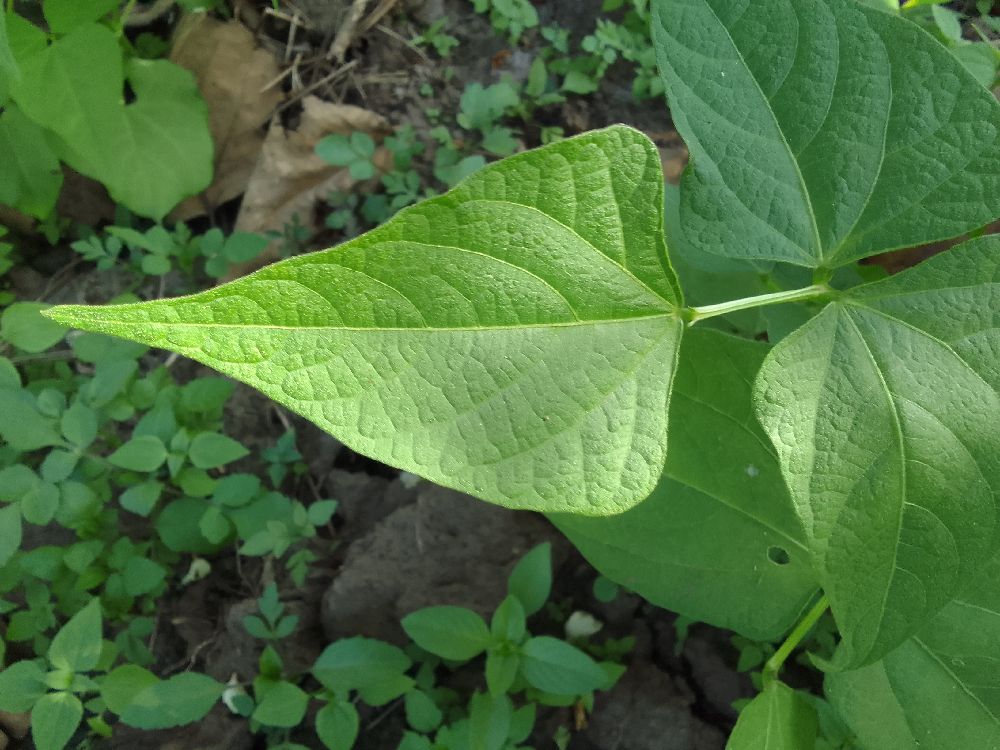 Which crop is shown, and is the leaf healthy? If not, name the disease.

common bean, healthy
